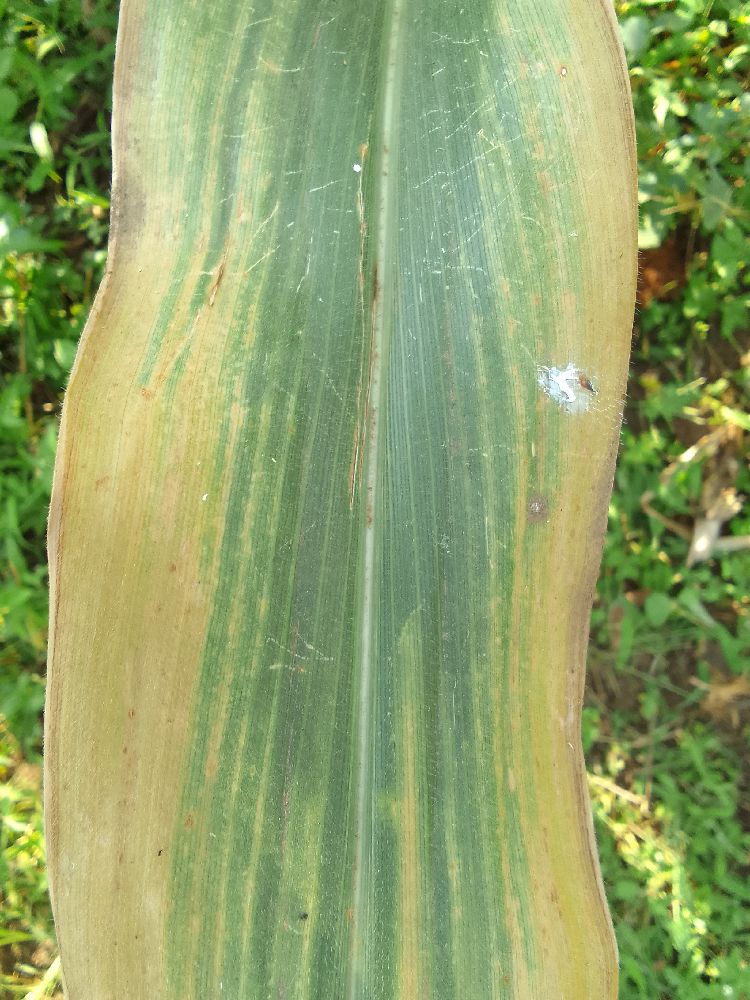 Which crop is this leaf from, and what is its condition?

maize, maize lethal necrosis
